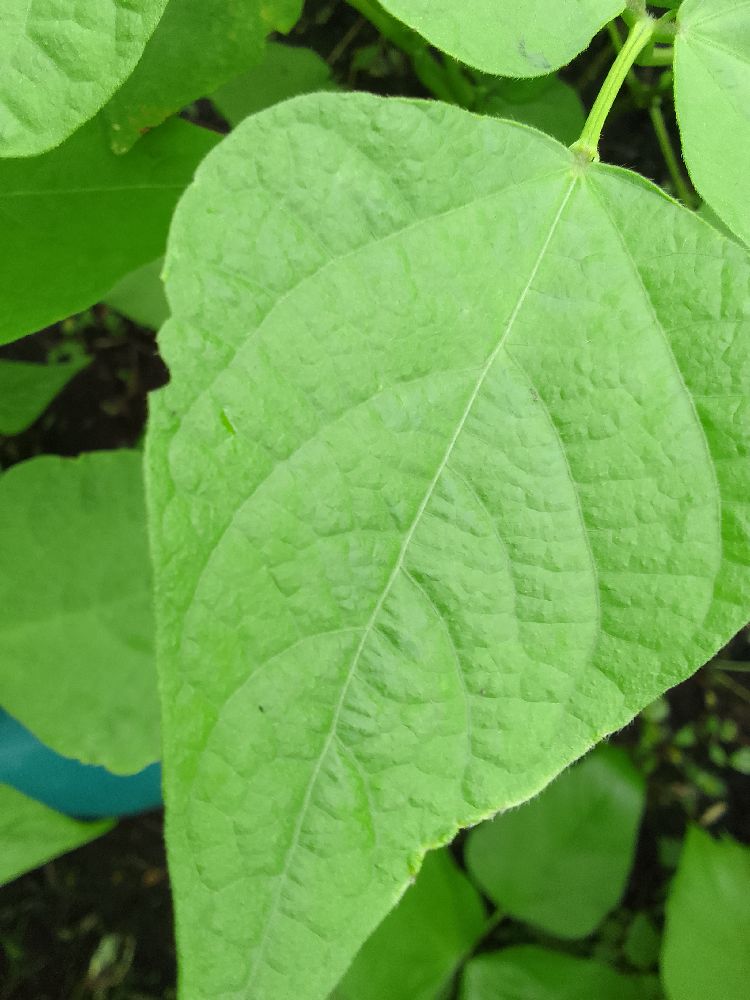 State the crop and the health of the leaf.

common bean, healthy
